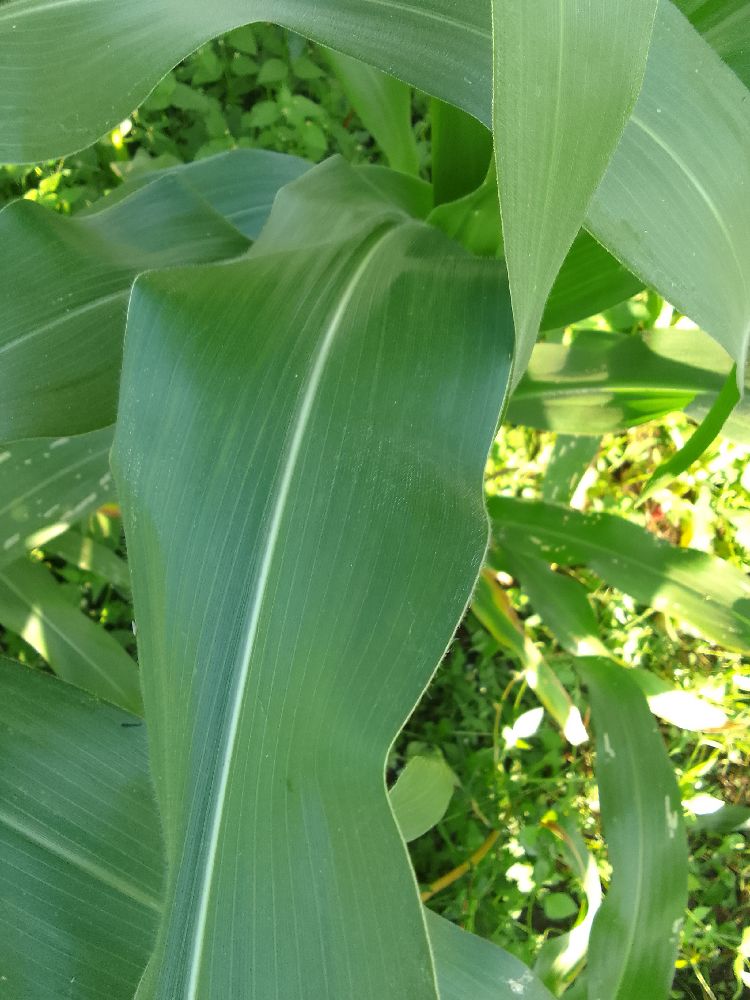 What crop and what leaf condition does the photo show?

maize, healthy
